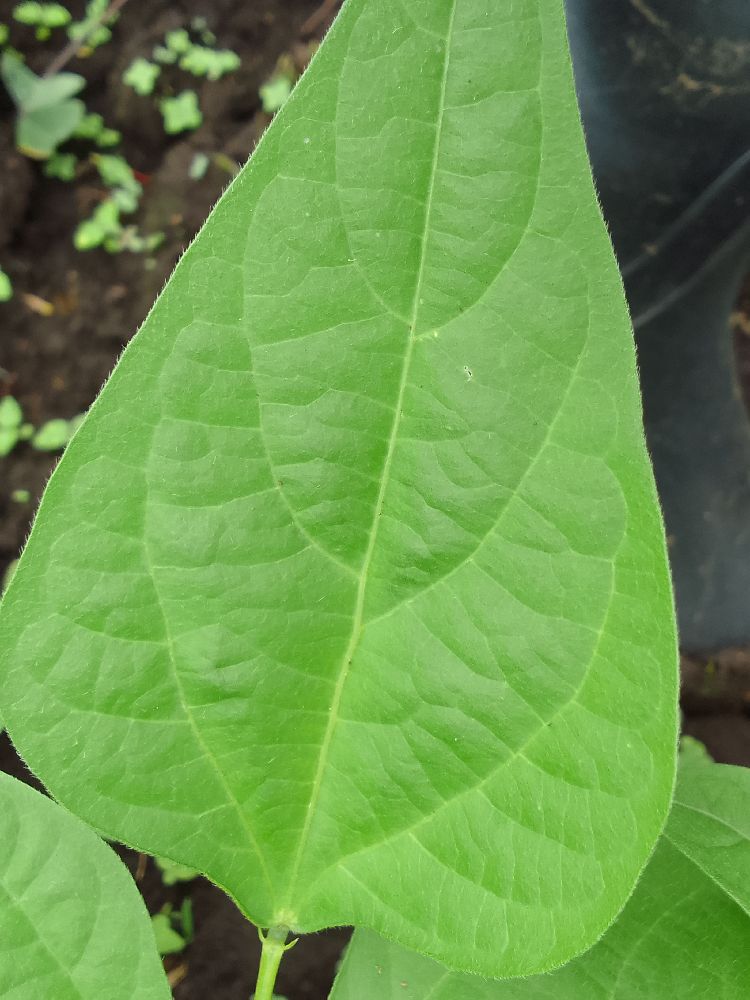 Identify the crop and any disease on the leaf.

common bean, healthy
